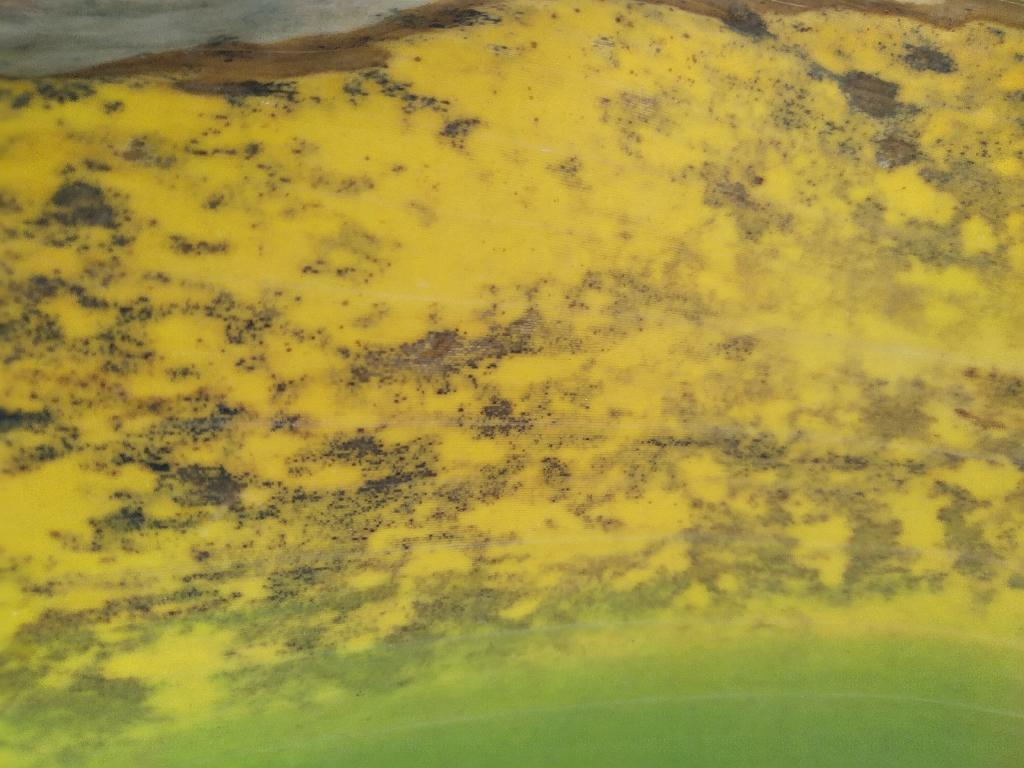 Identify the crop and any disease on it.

banana, black sigatoka
